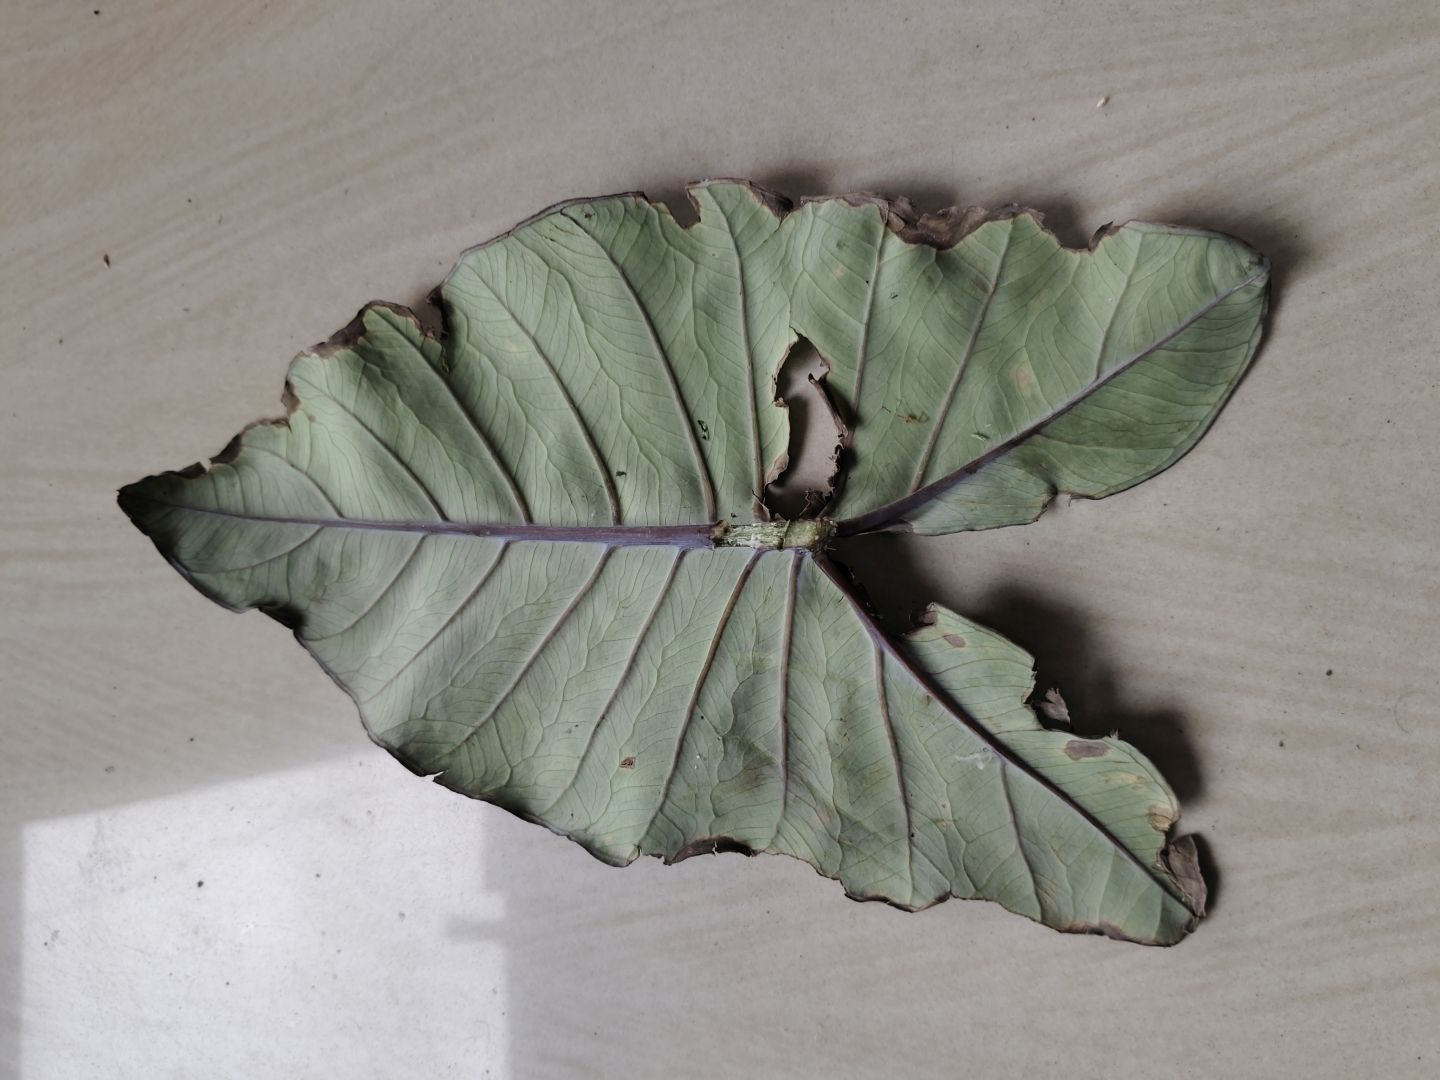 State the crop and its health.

taro, leaf blight
